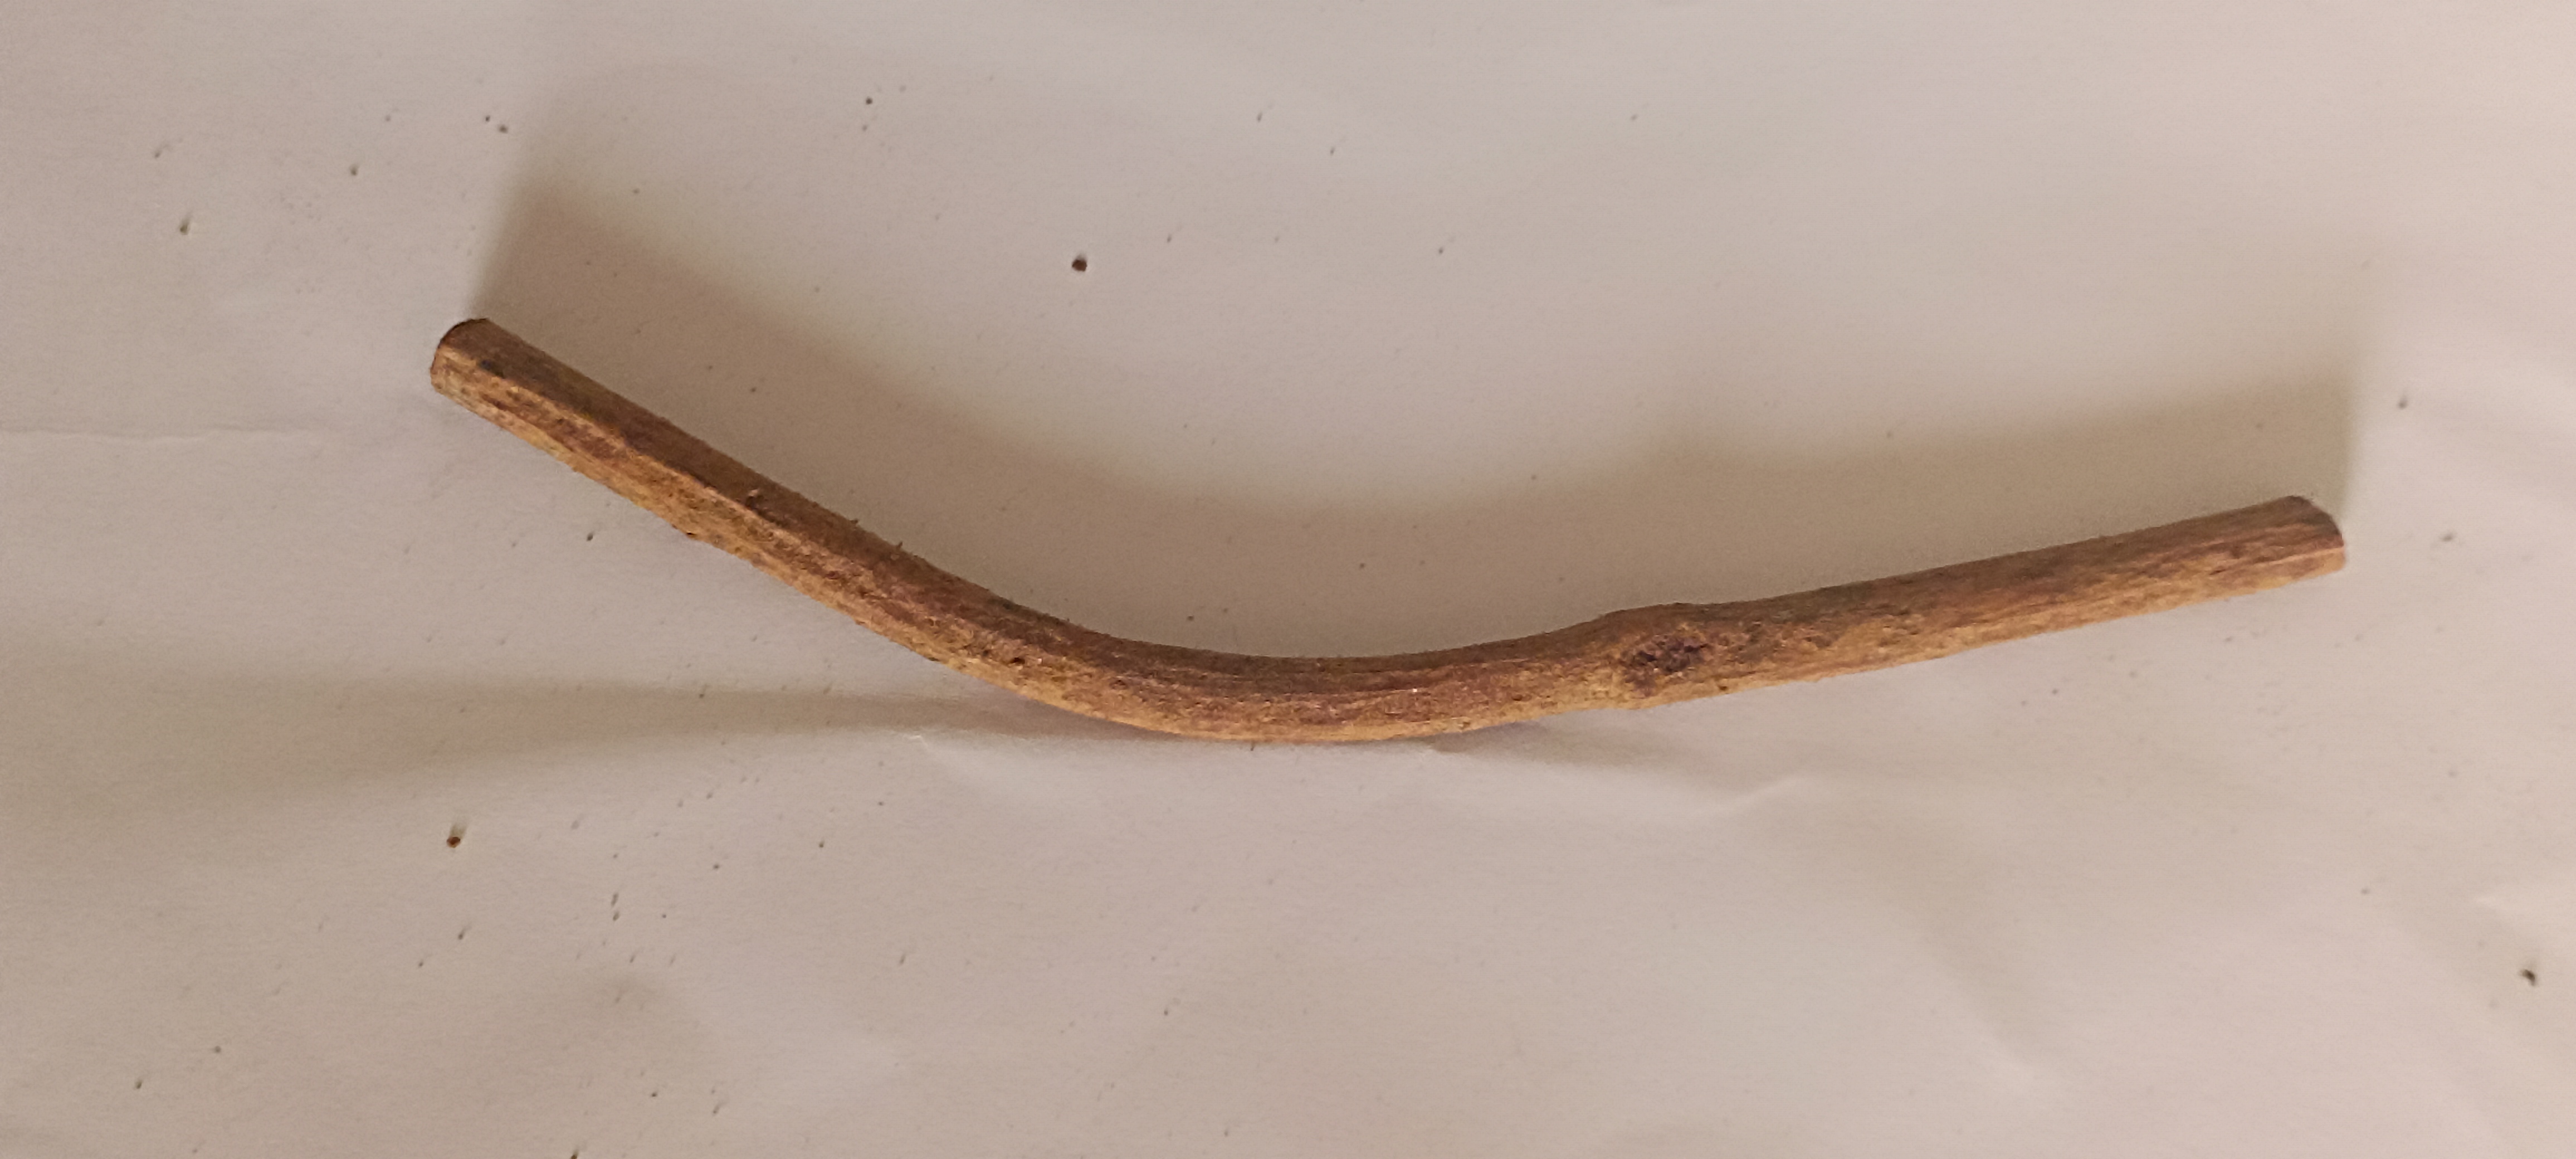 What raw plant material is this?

manjistha
